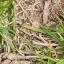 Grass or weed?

grass
